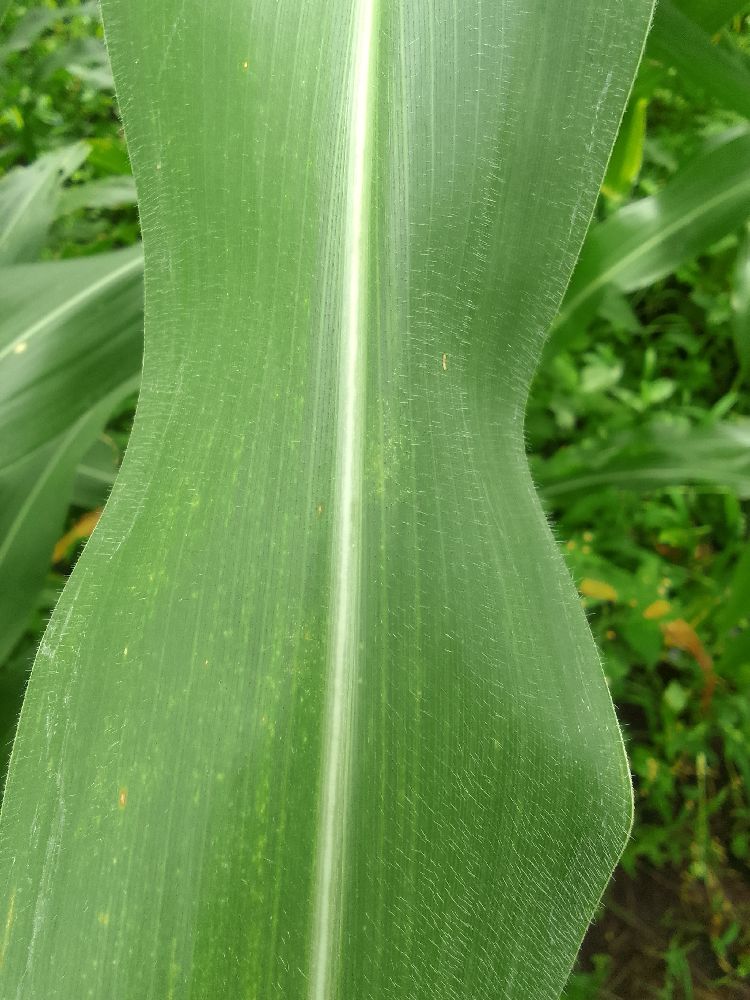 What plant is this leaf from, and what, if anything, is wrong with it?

maize, healthy
